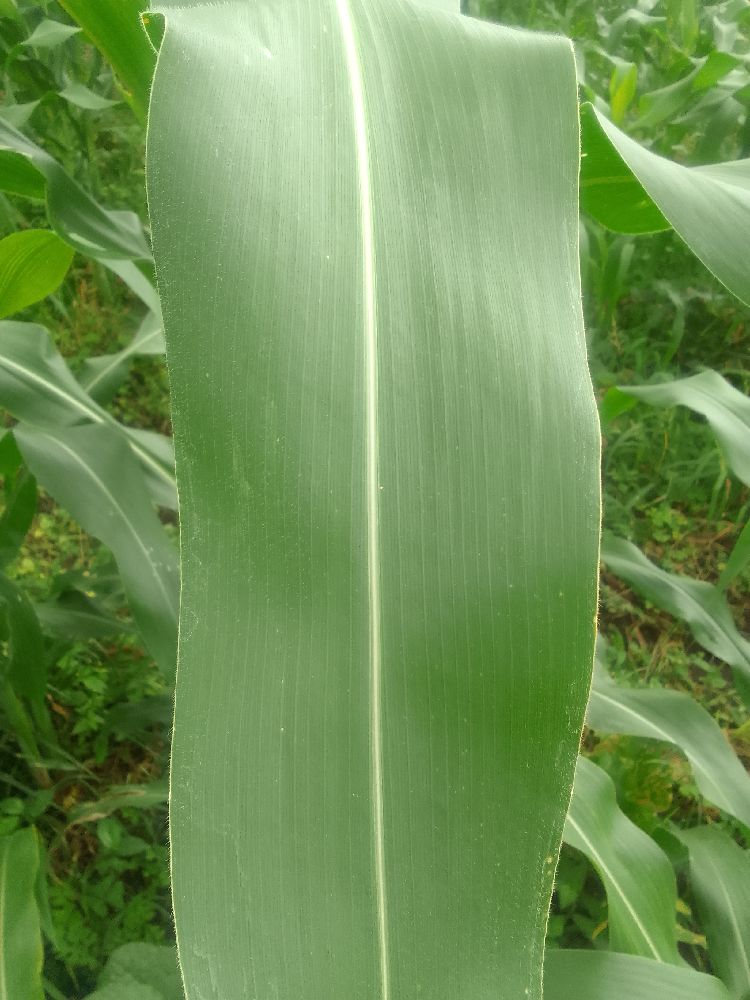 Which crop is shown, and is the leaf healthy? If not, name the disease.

maize, healthy
